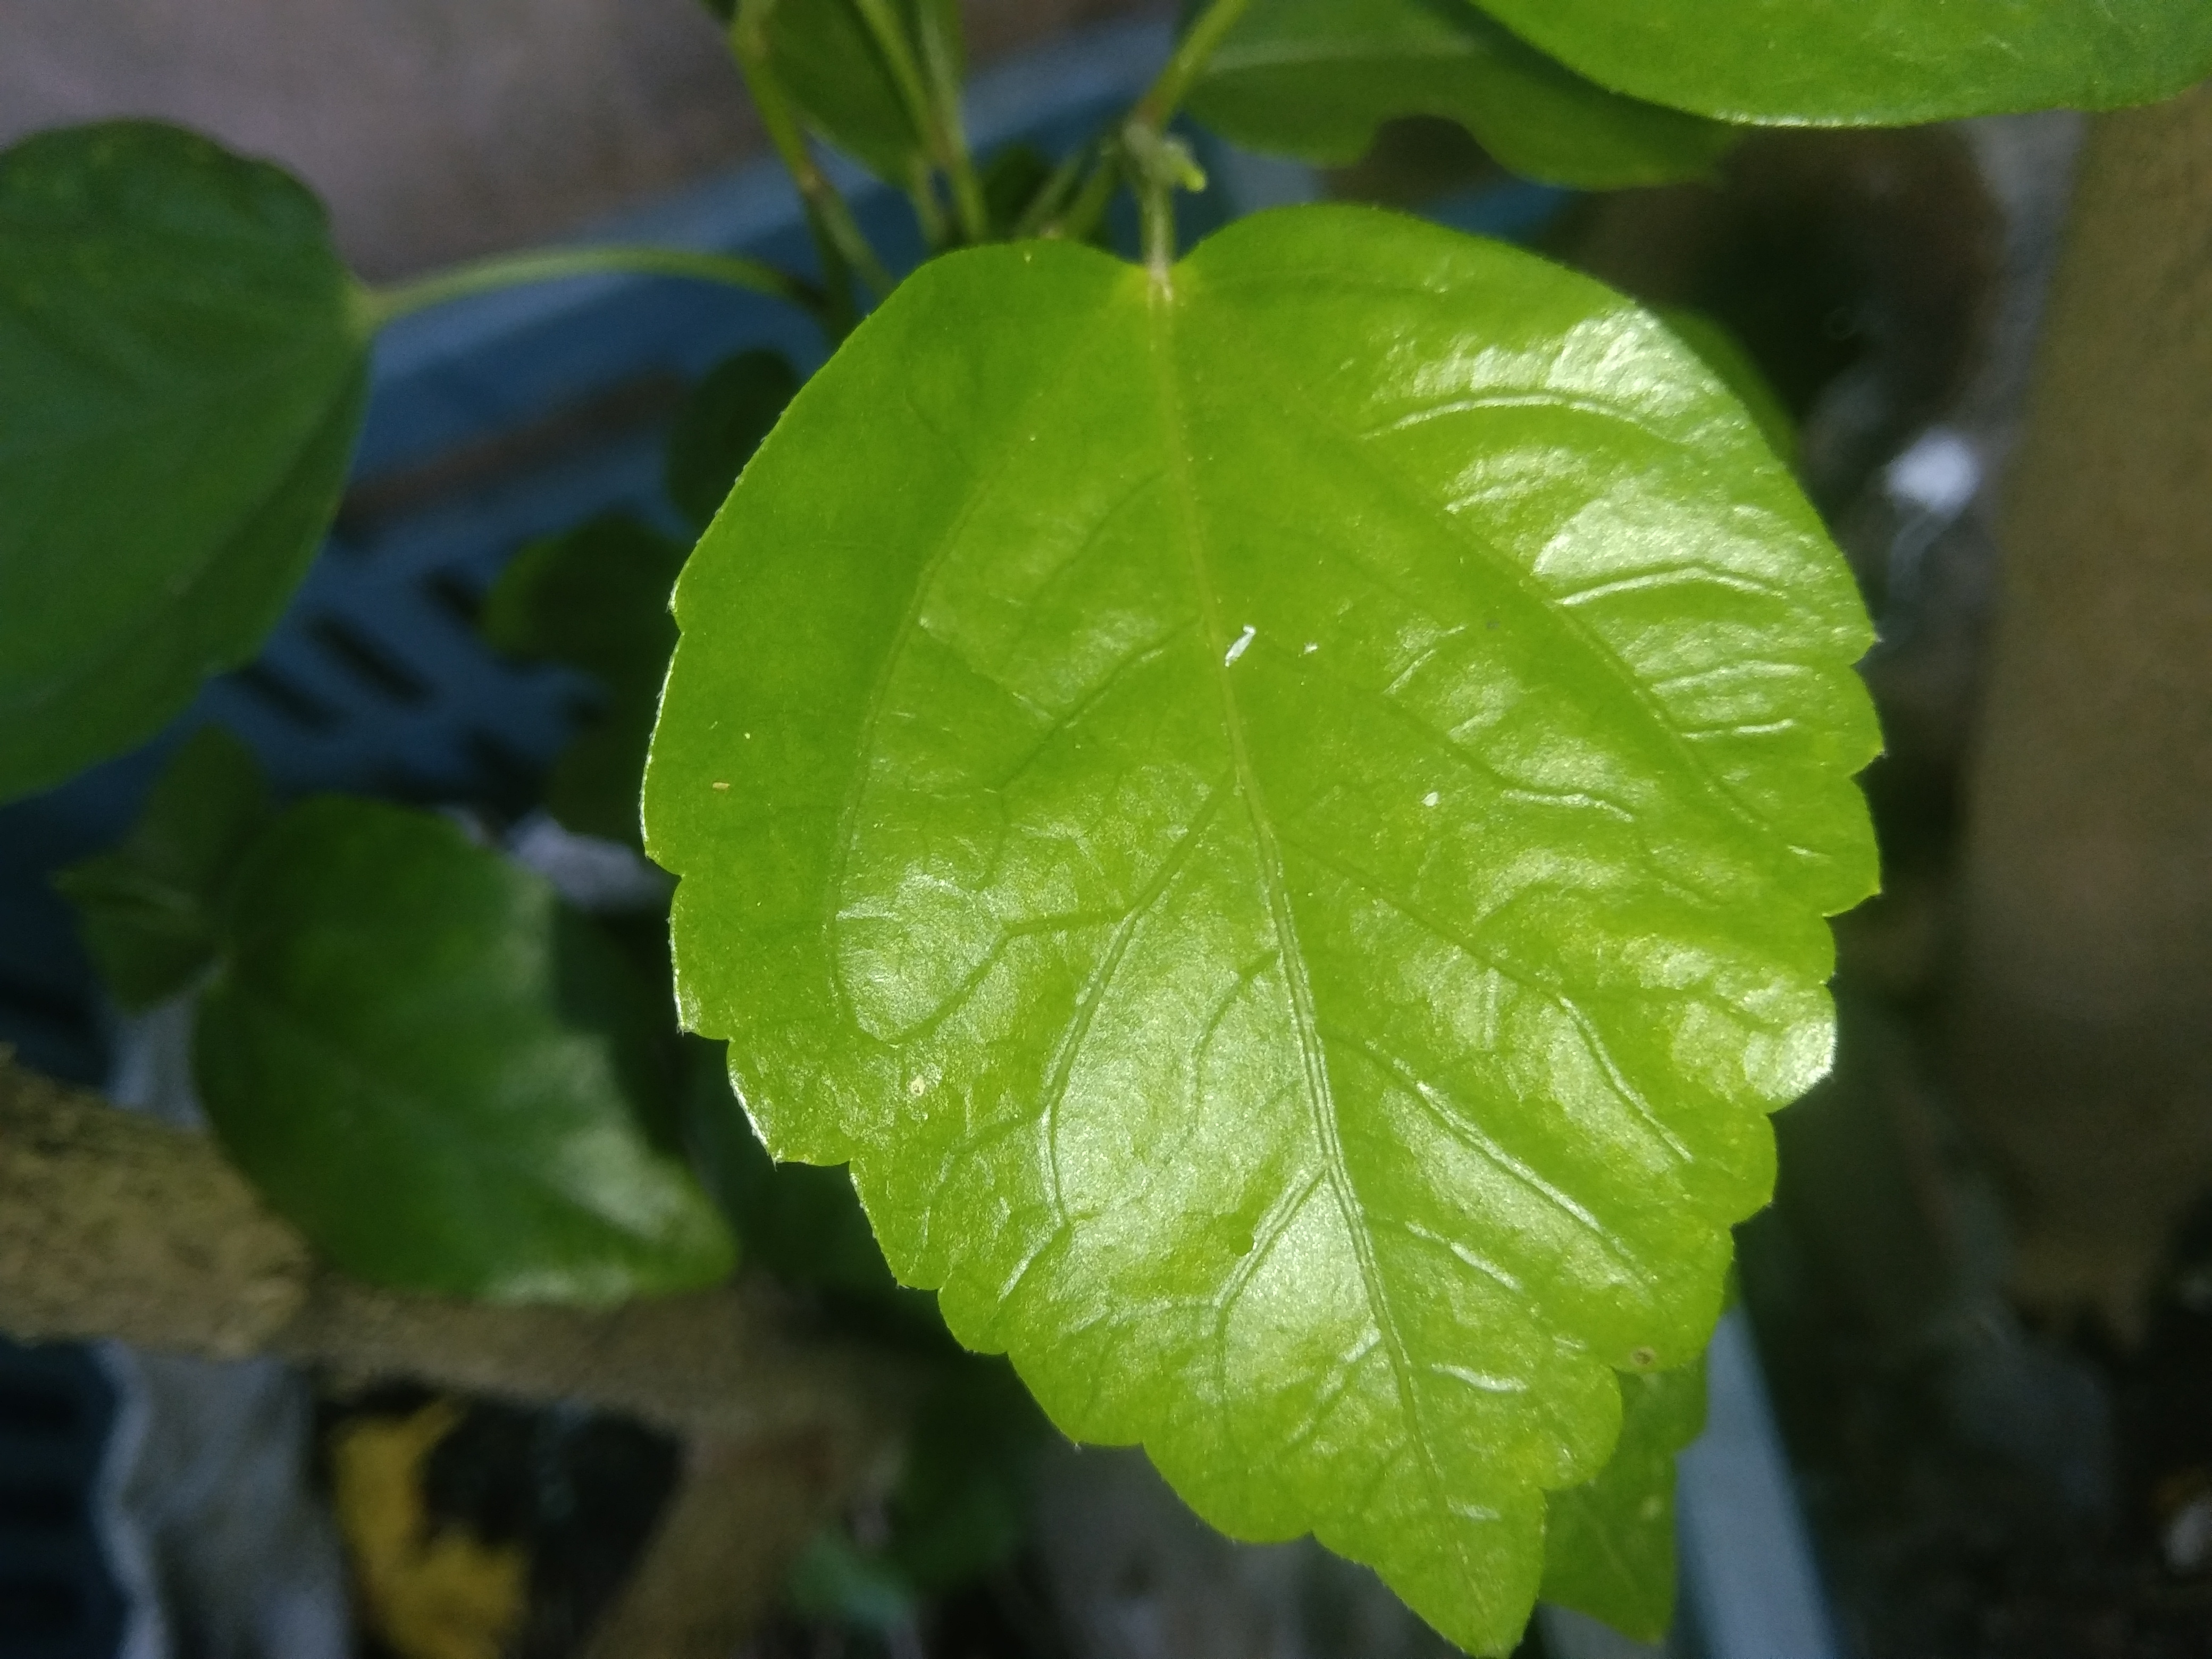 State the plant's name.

hibiscus
